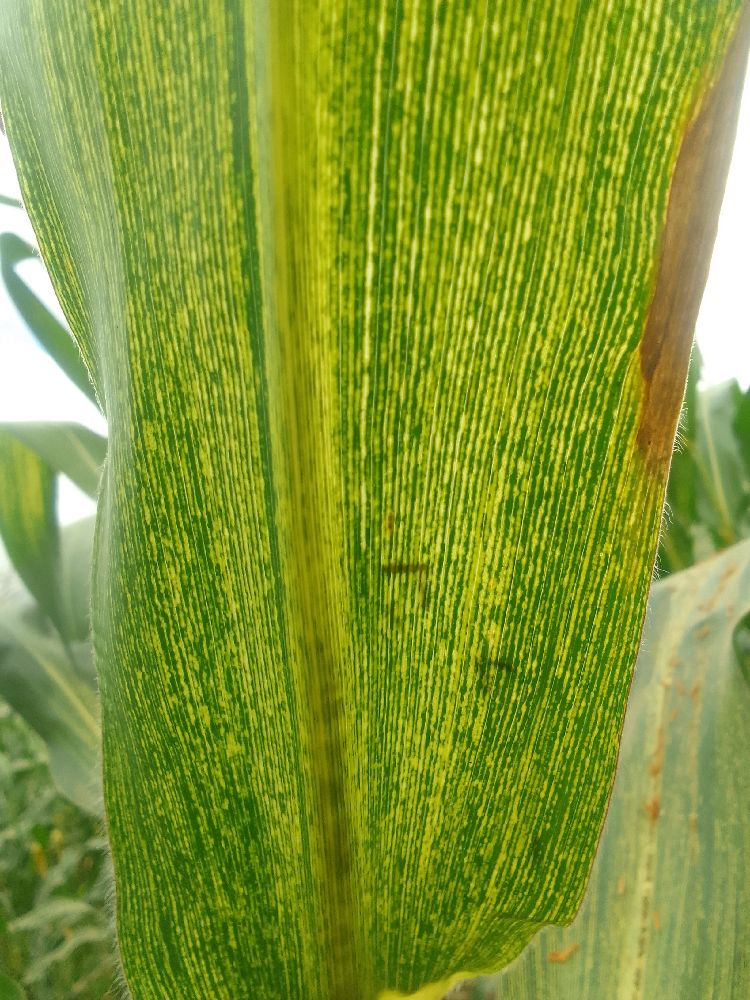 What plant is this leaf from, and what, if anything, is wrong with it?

maize, maize streak virus
